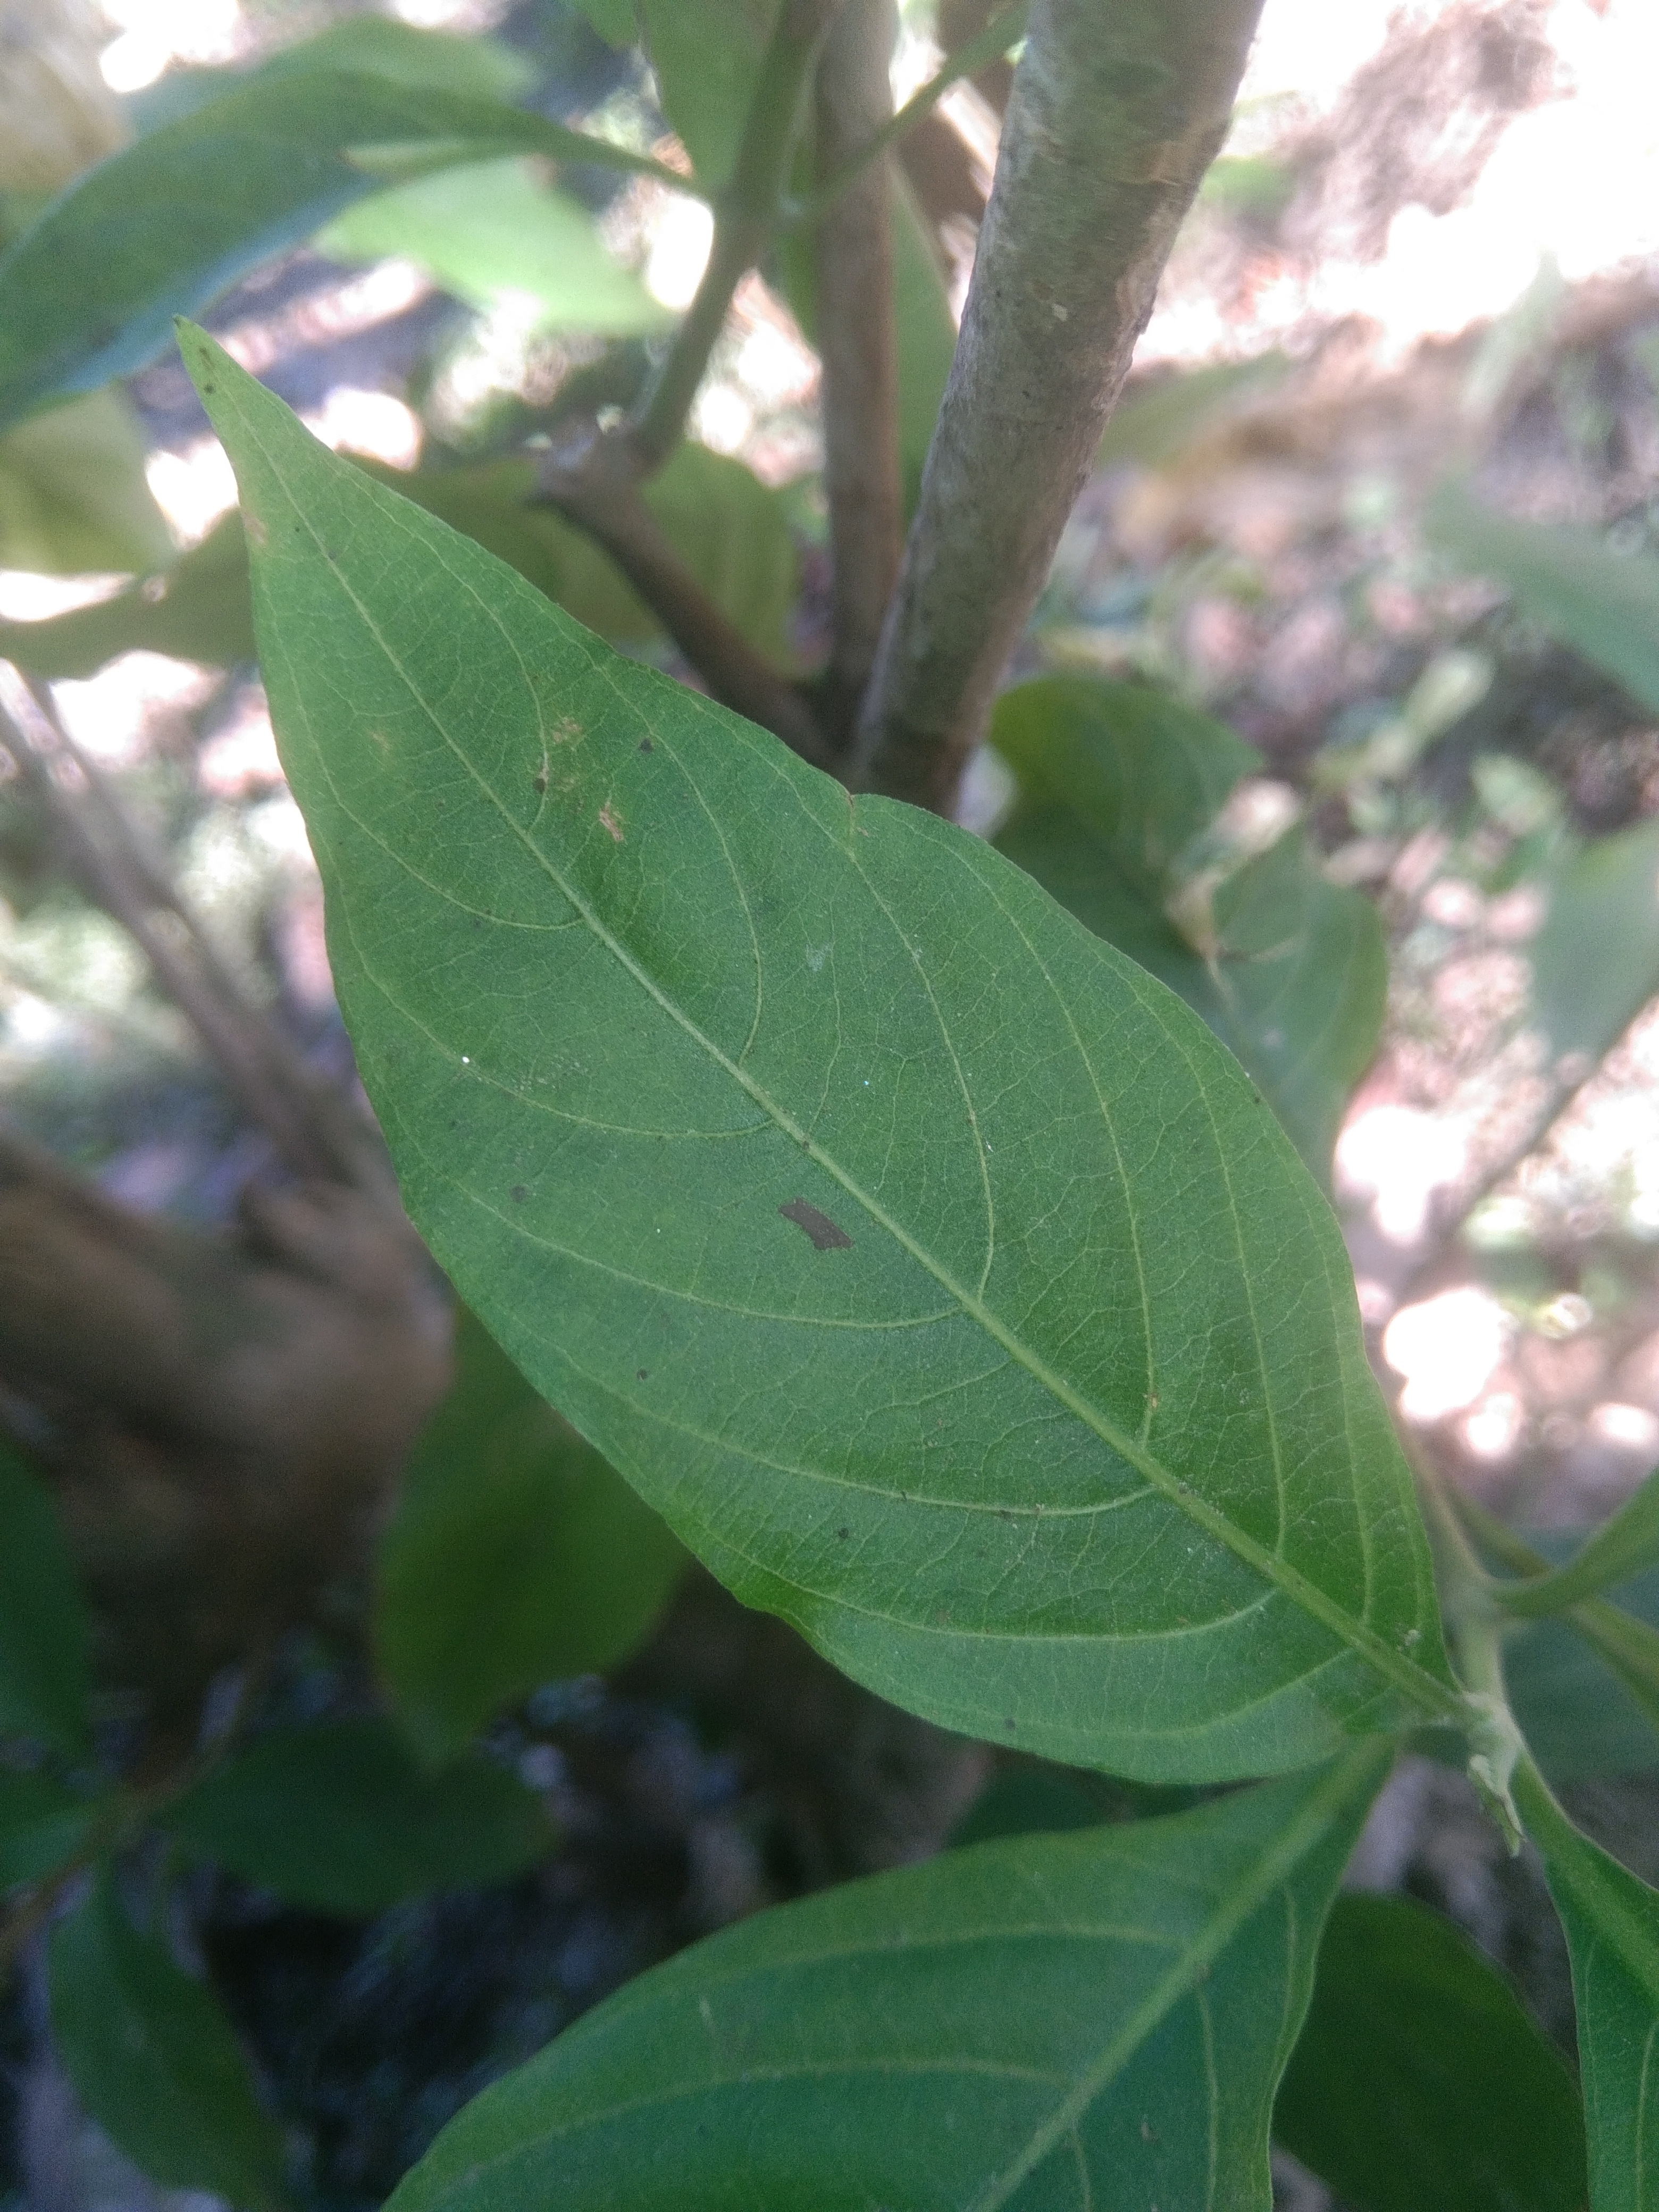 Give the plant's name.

vasaka
